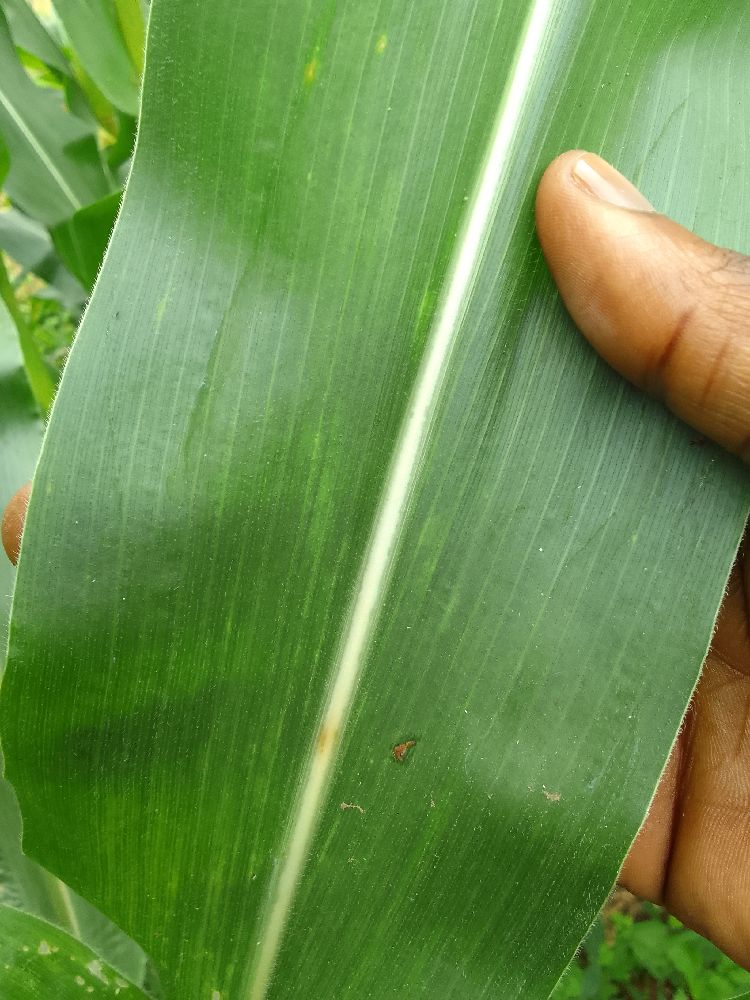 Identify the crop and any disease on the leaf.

maize, healthy
